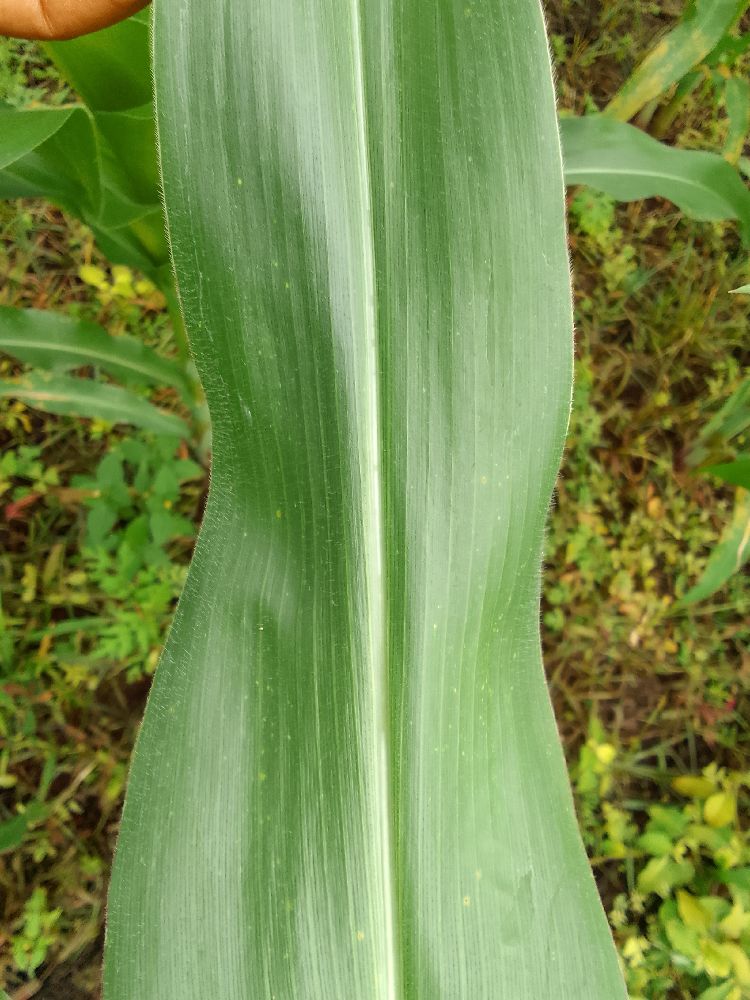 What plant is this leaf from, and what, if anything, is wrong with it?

maize, healthy
